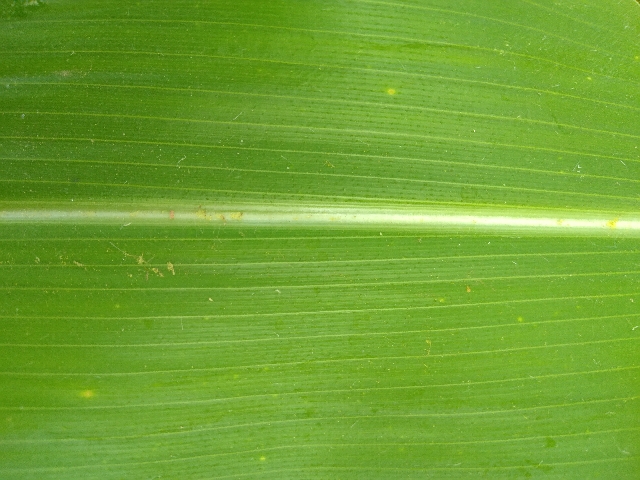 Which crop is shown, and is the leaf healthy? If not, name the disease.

maize, healthy
